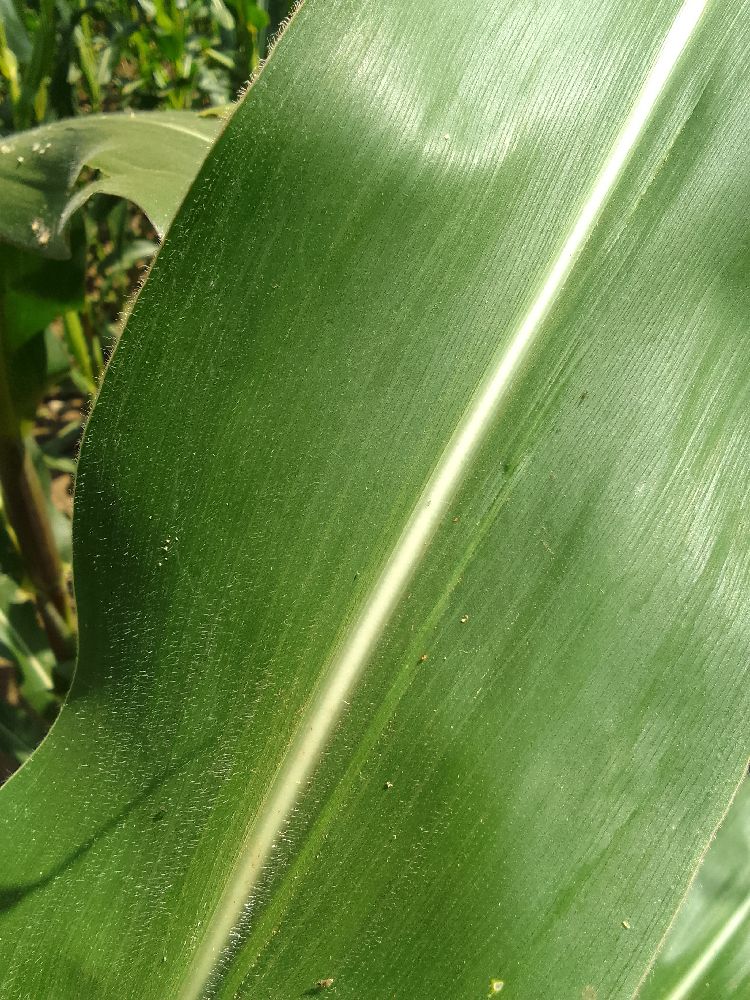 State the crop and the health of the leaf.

maize, healthy
